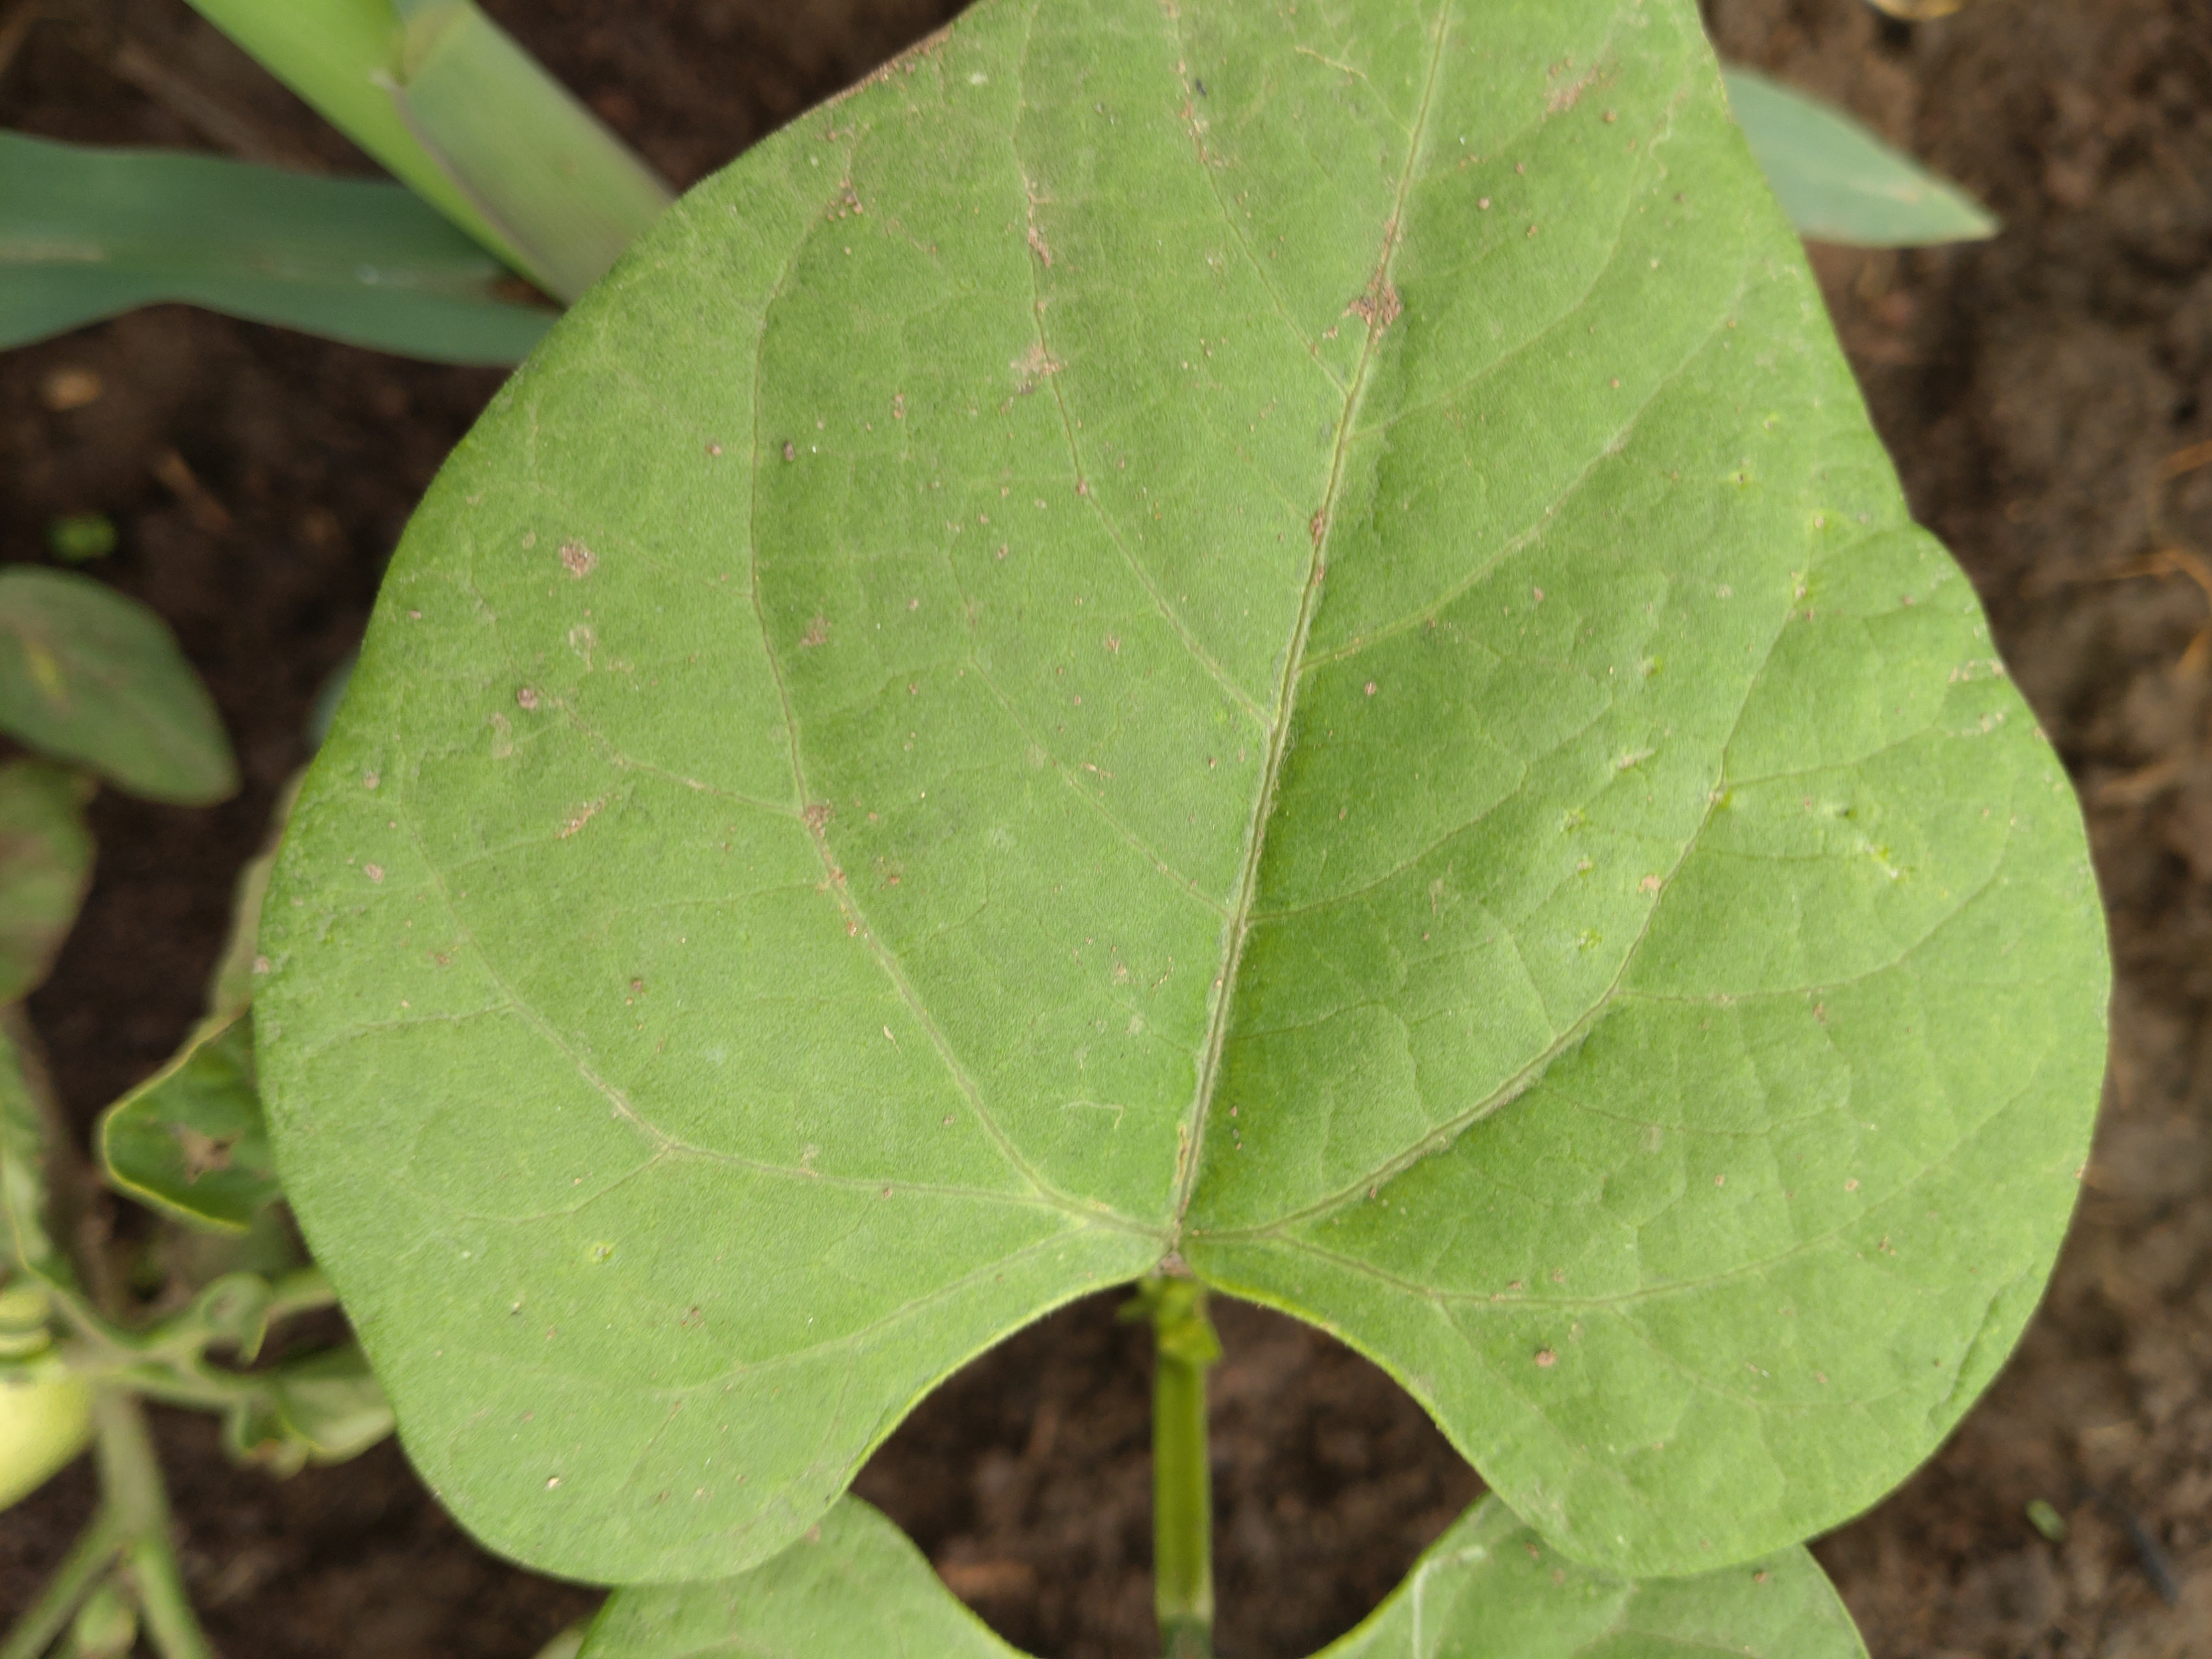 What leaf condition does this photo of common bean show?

healthy
